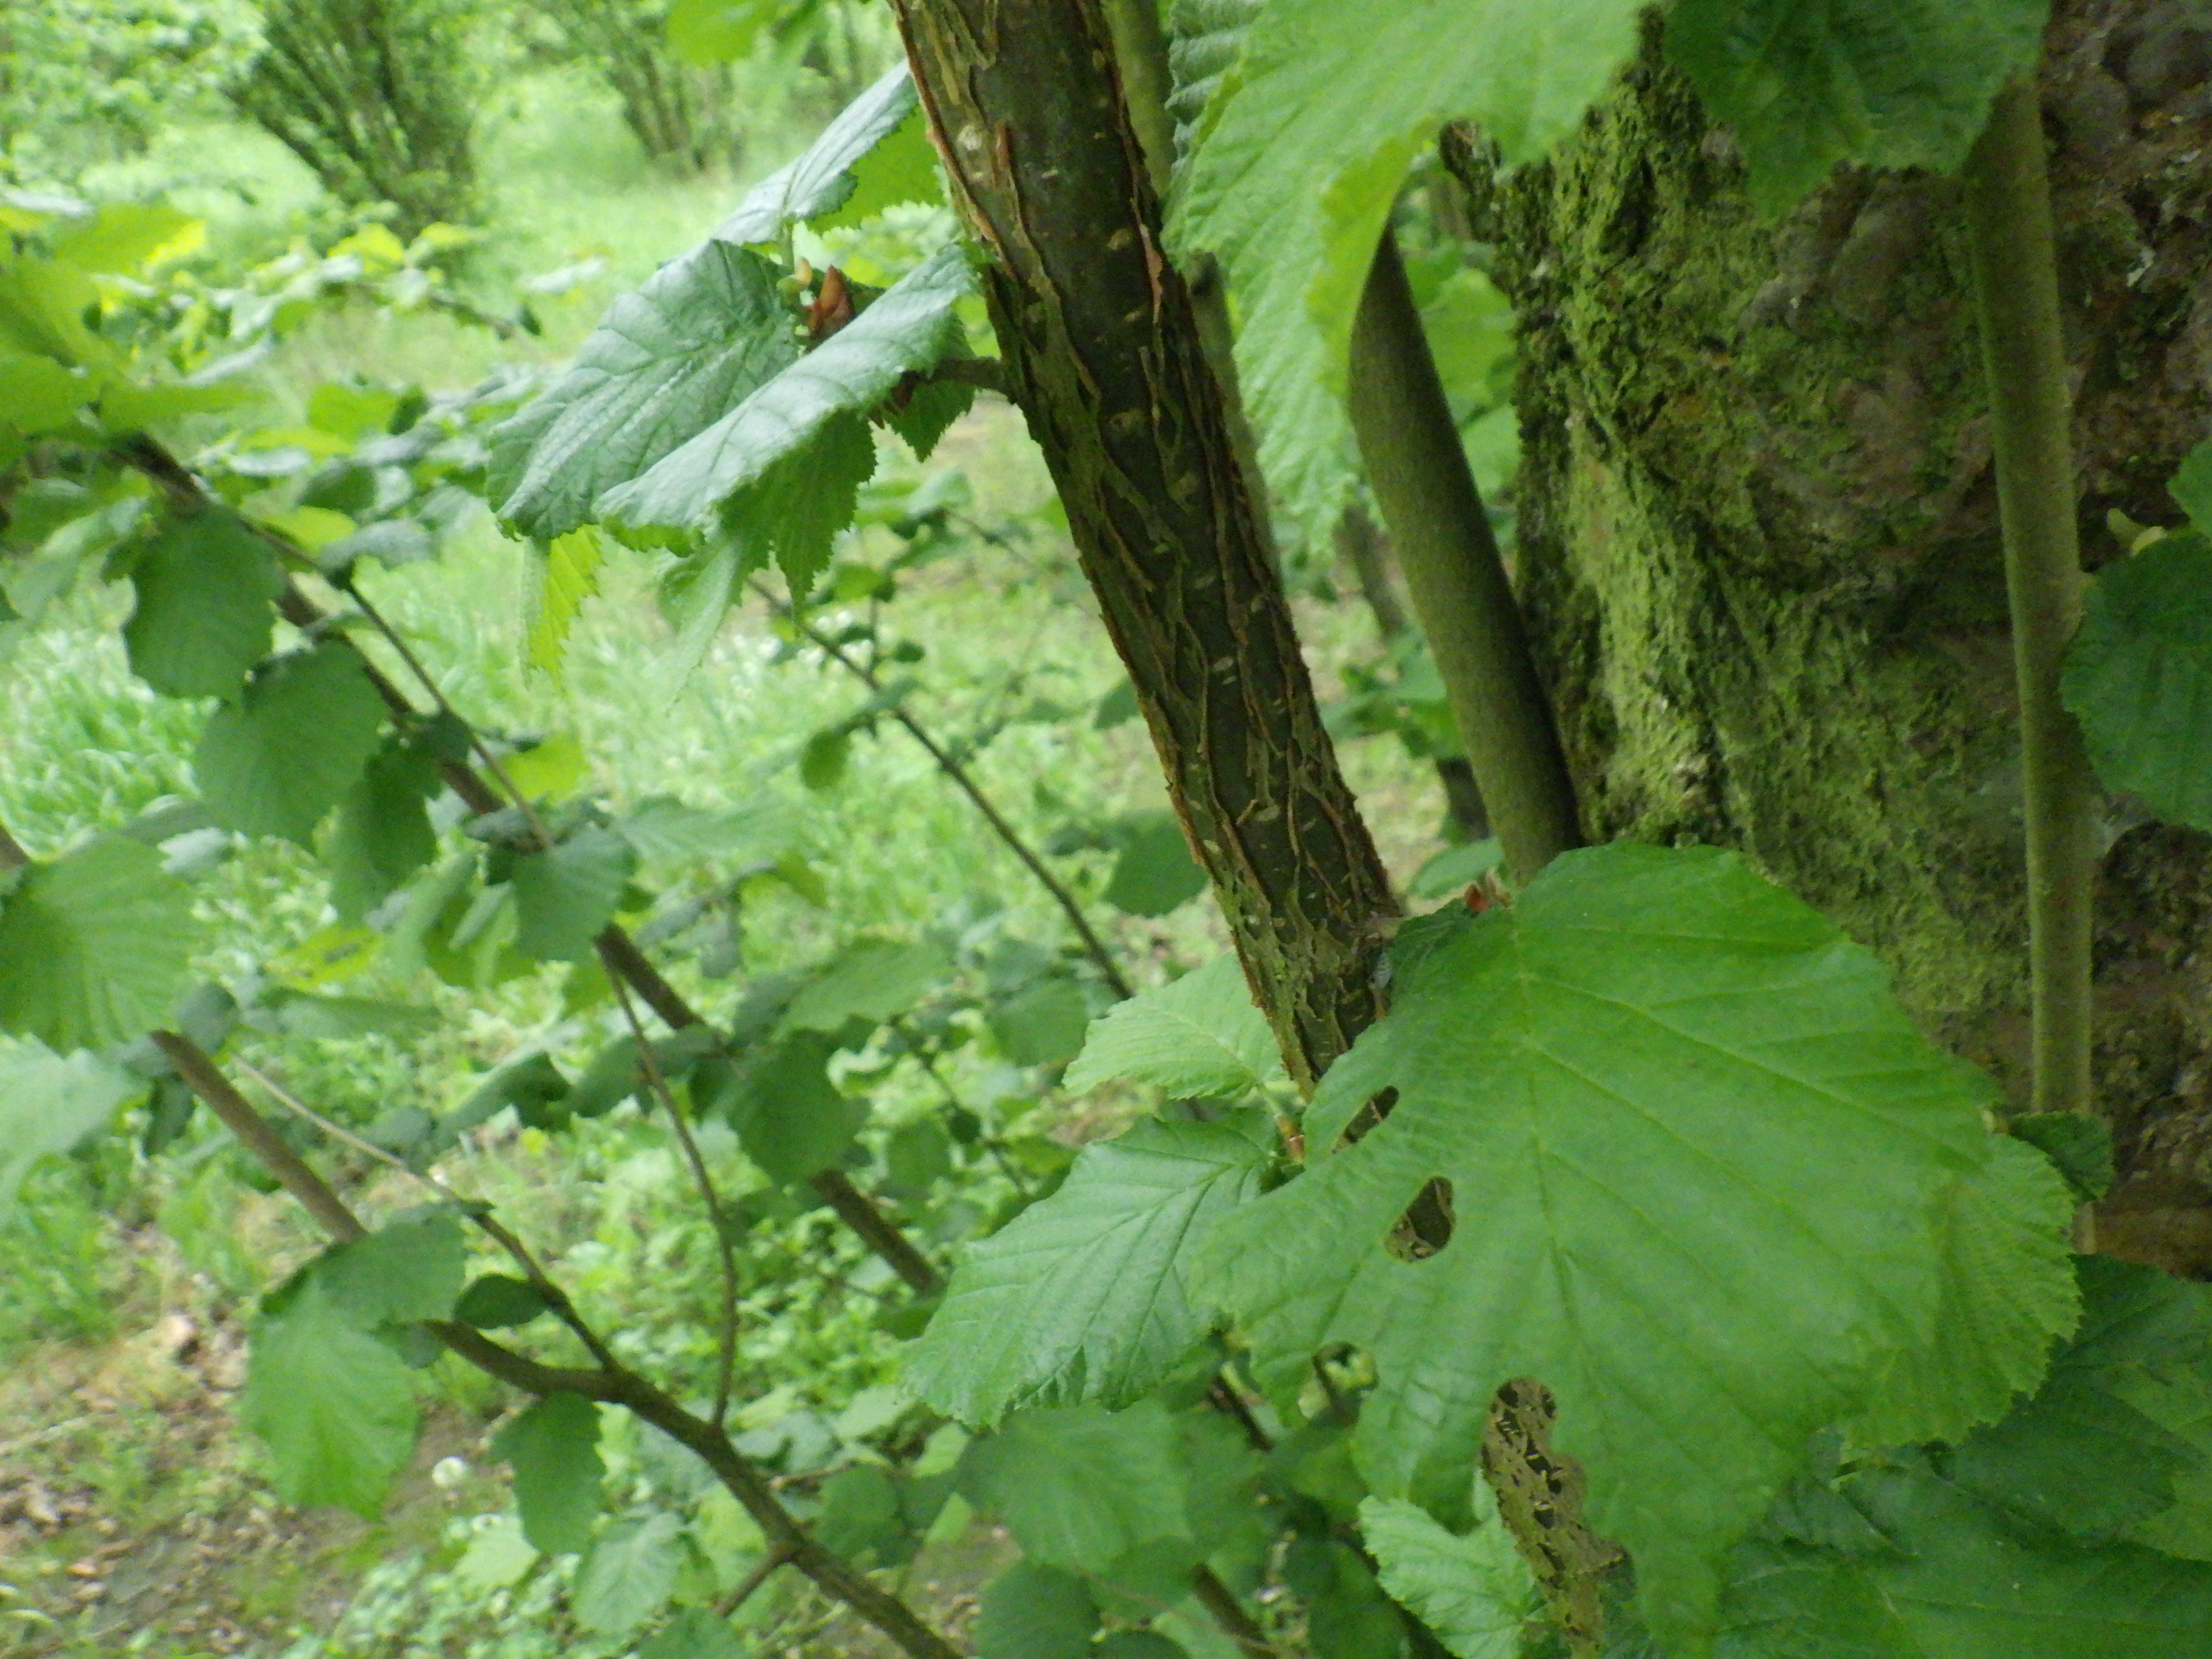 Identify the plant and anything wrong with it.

hazel, phytophagous
